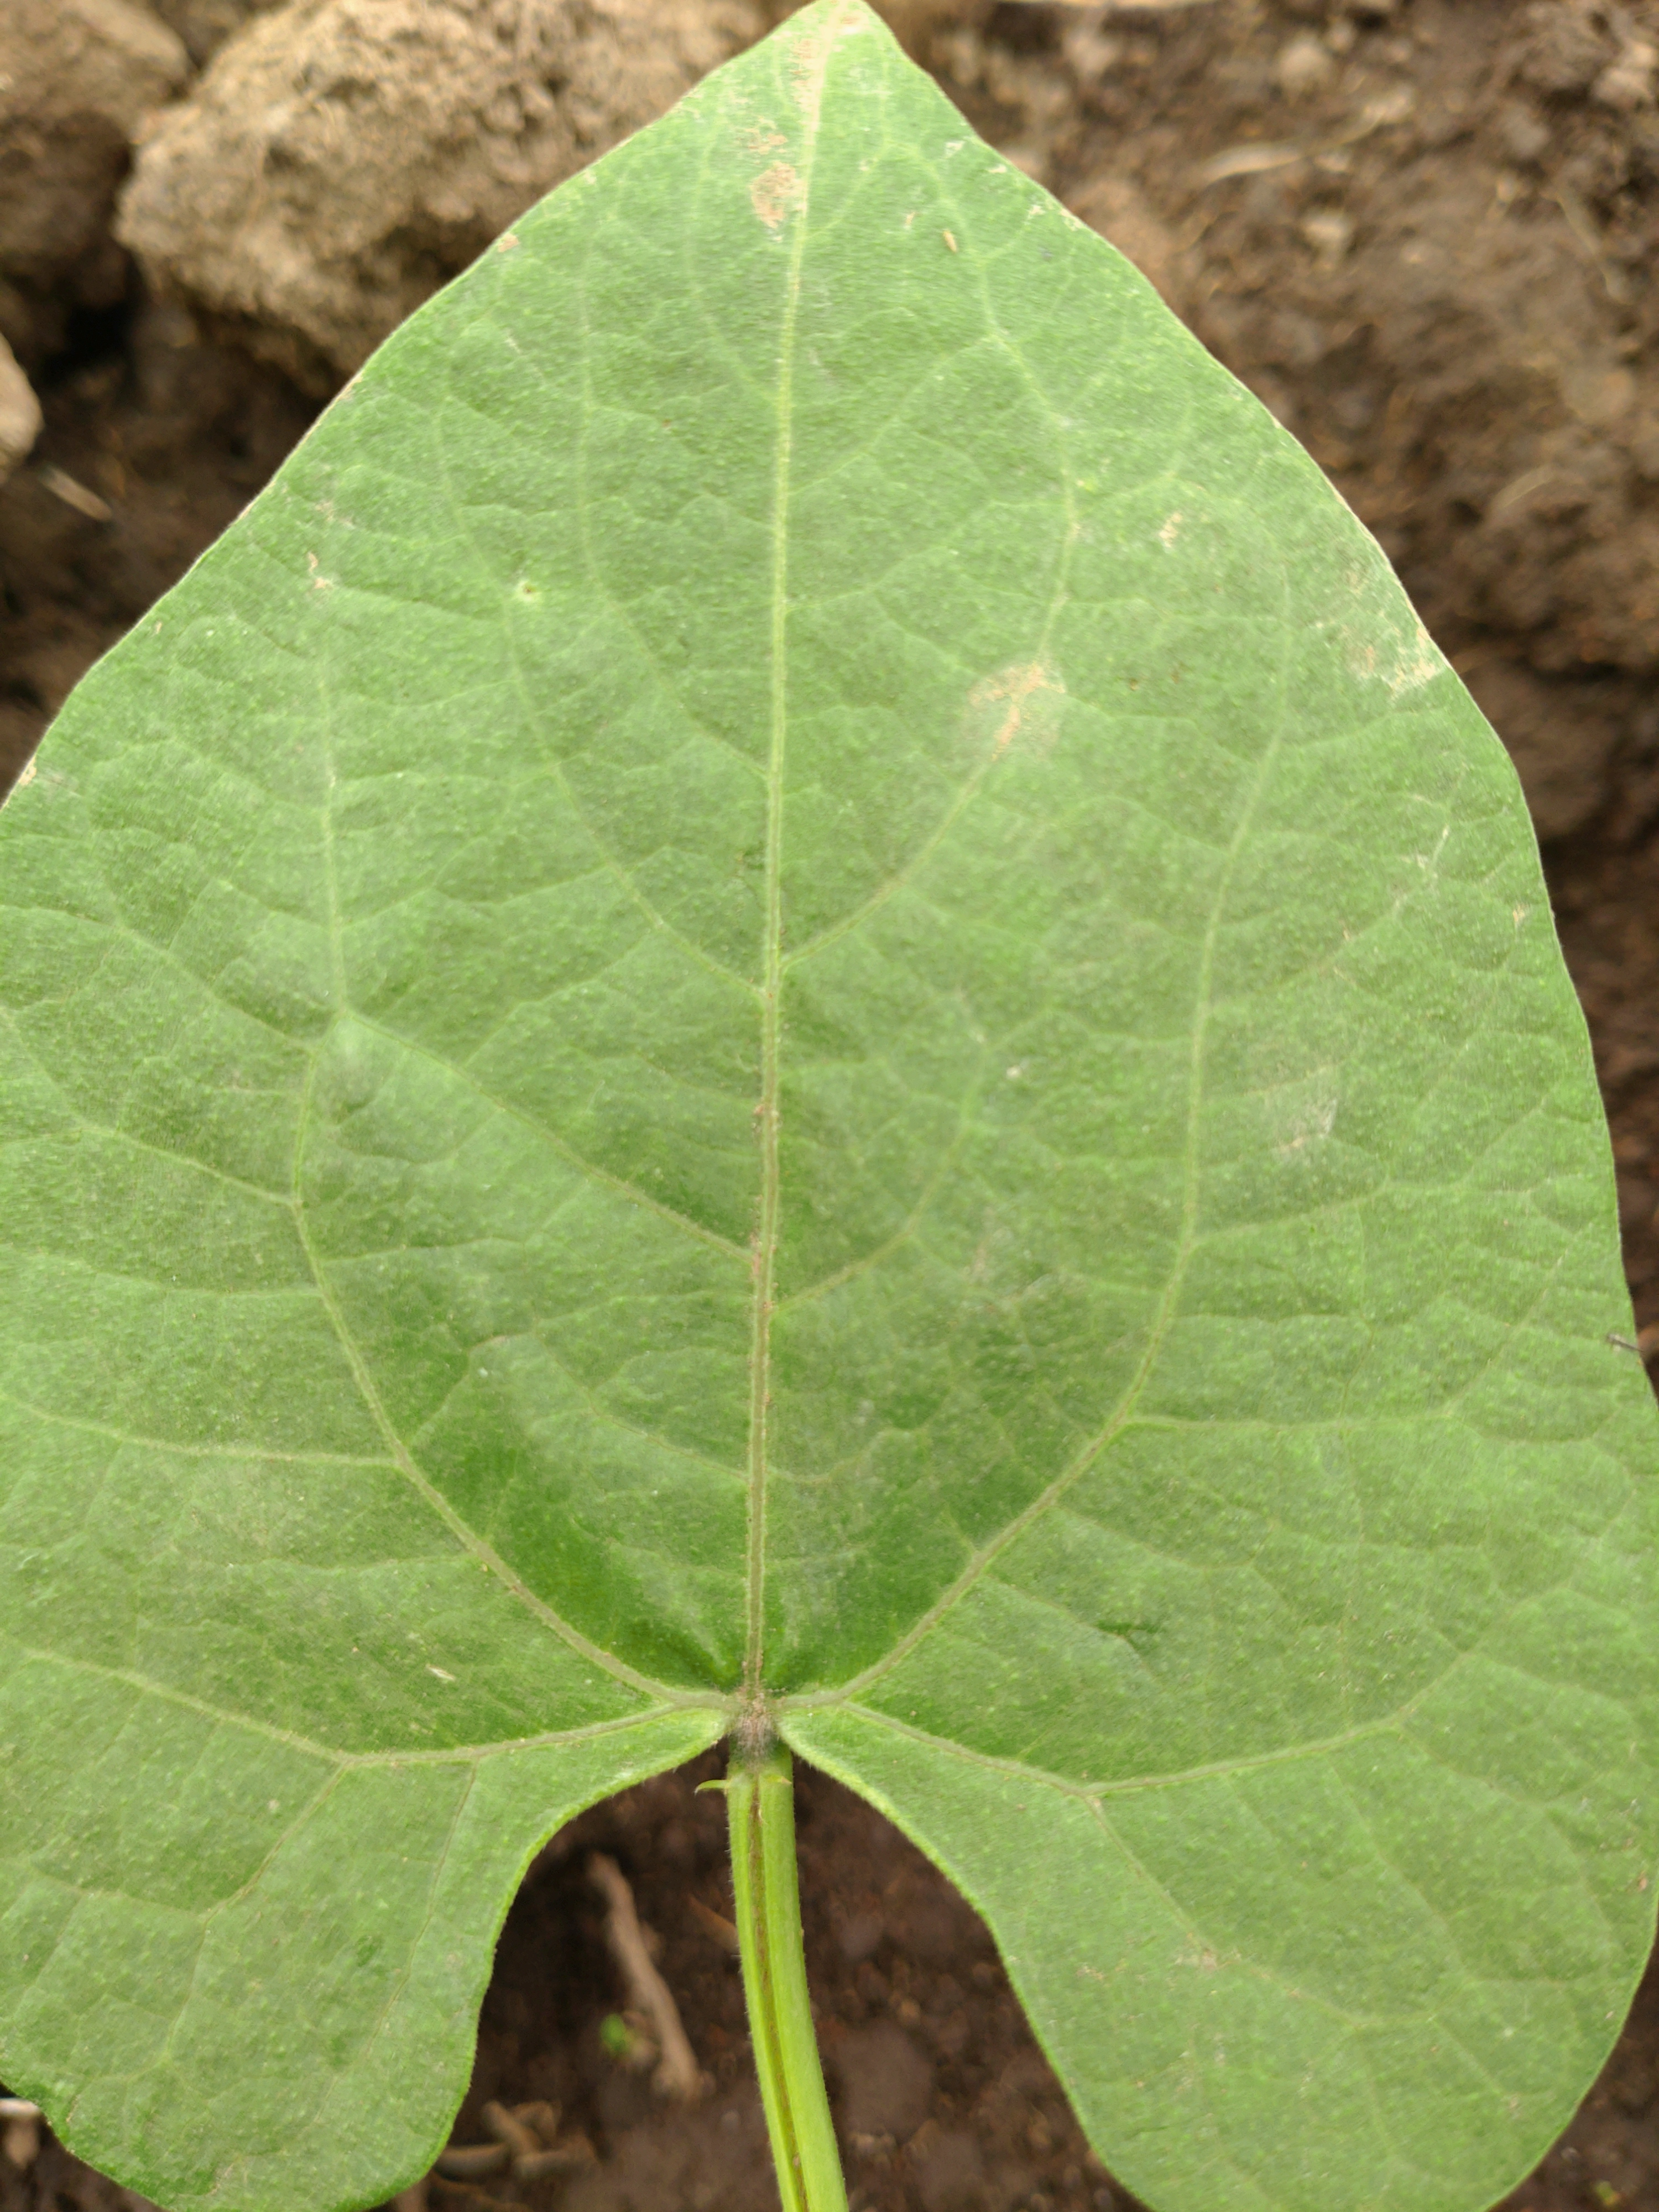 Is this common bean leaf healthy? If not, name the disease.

healthy
